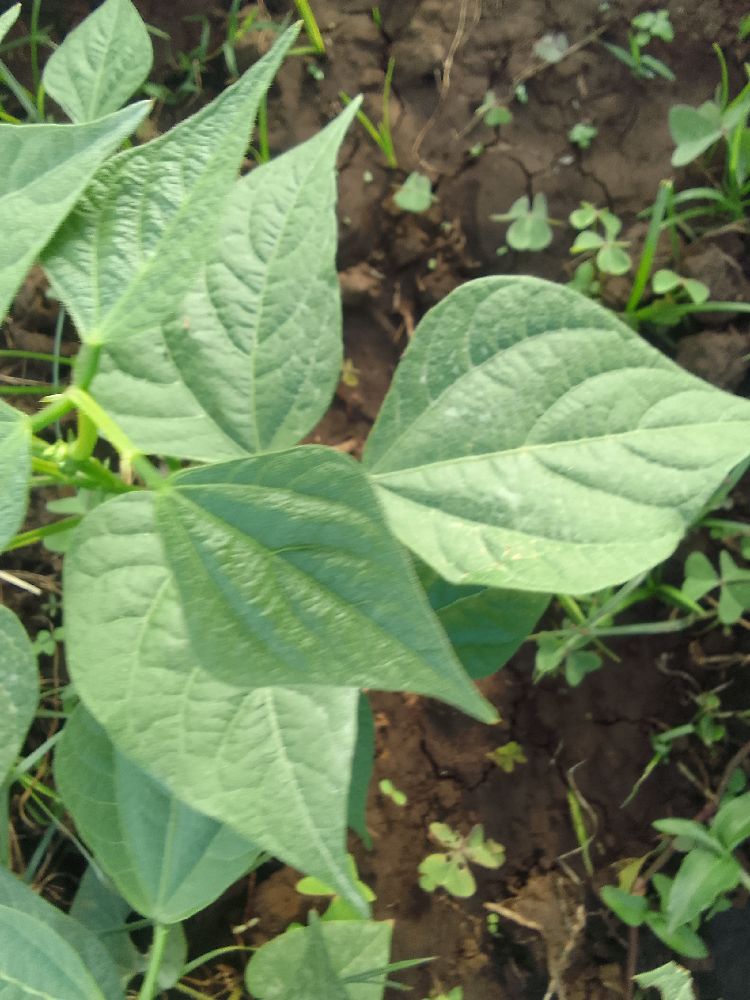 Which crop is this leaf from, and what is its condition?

common bean, healthy
